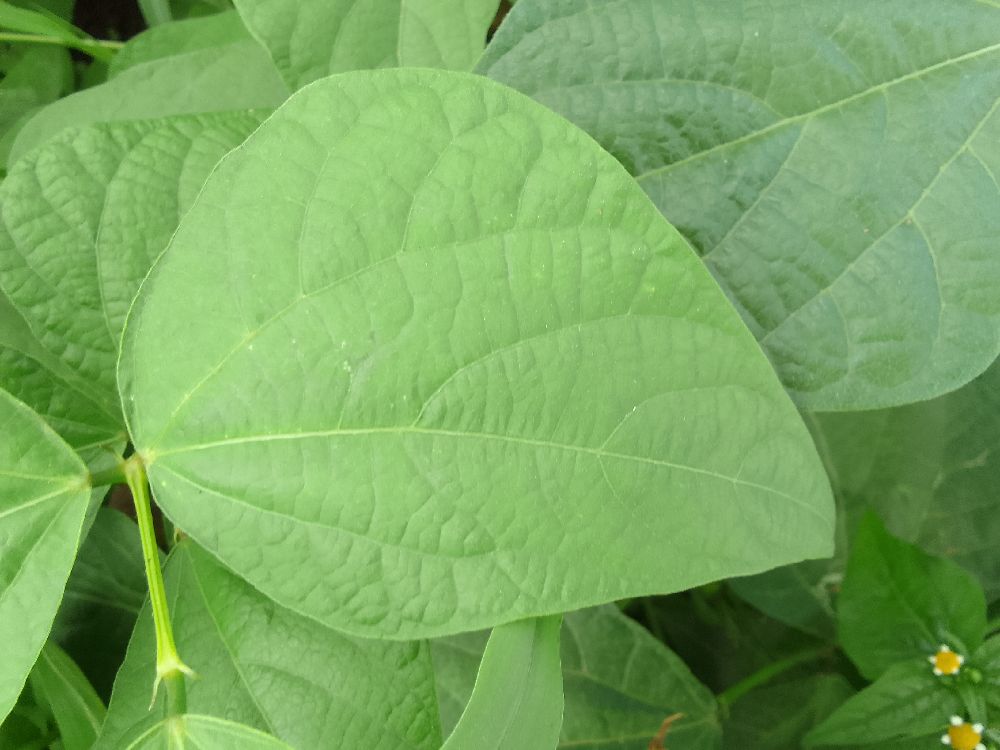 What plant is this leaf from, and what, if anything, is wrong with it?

common bean, healthy
